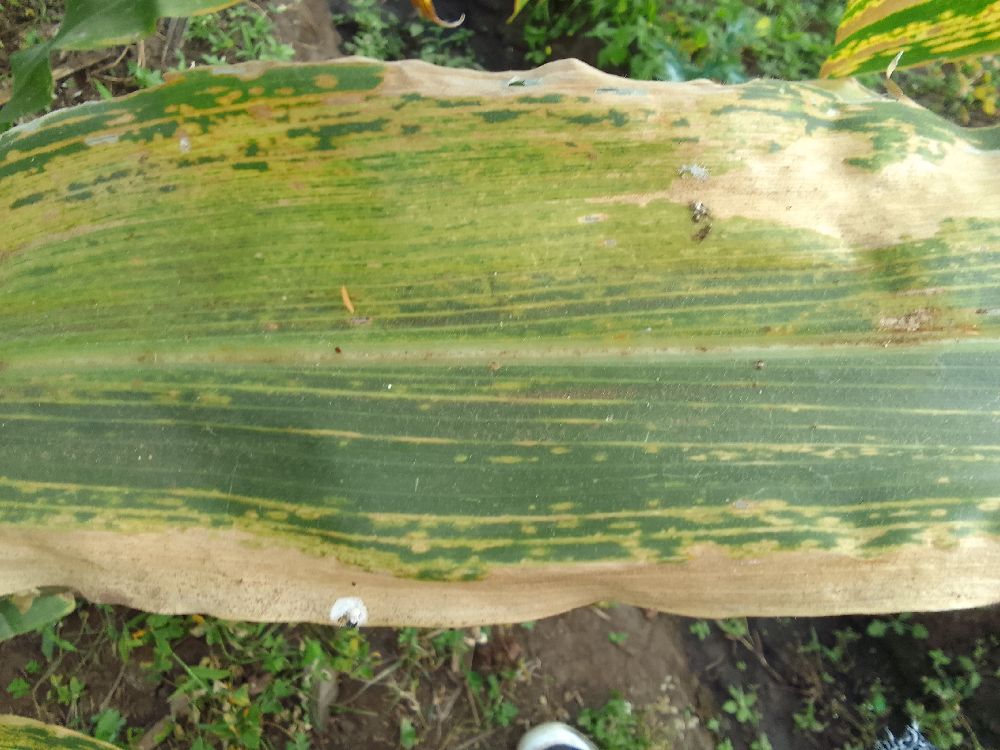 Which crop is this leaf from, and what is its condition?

maize, maize lethal necrosis
